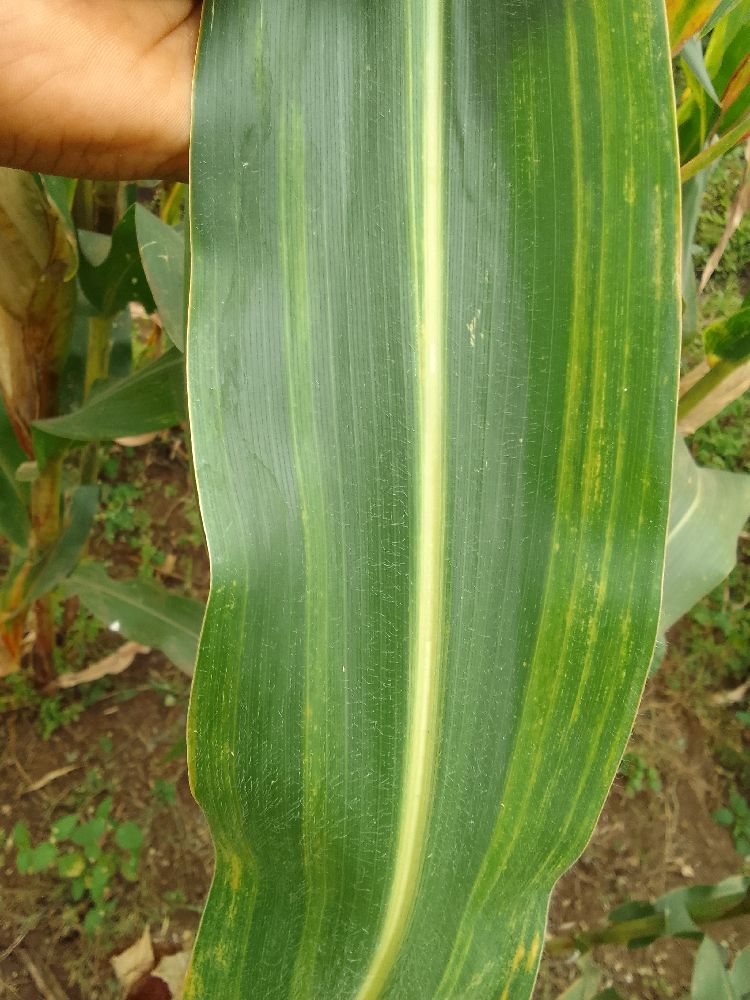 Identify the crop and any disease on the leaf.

maize, maize lethal necrosis
